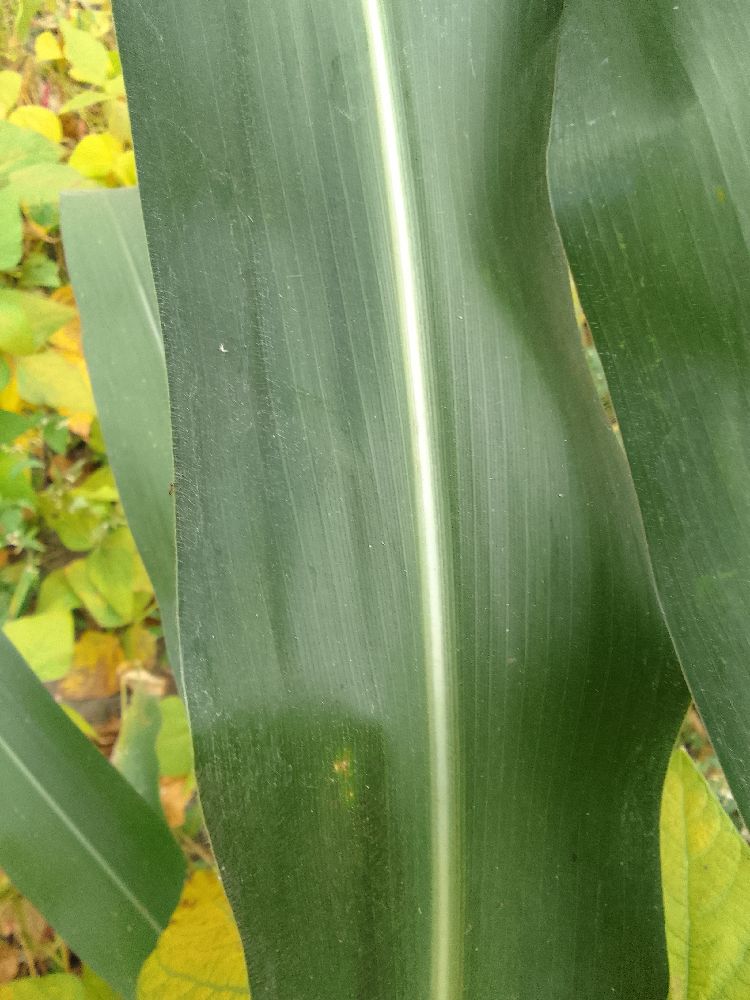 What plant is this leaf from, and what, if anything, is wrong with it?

maize, healthy
